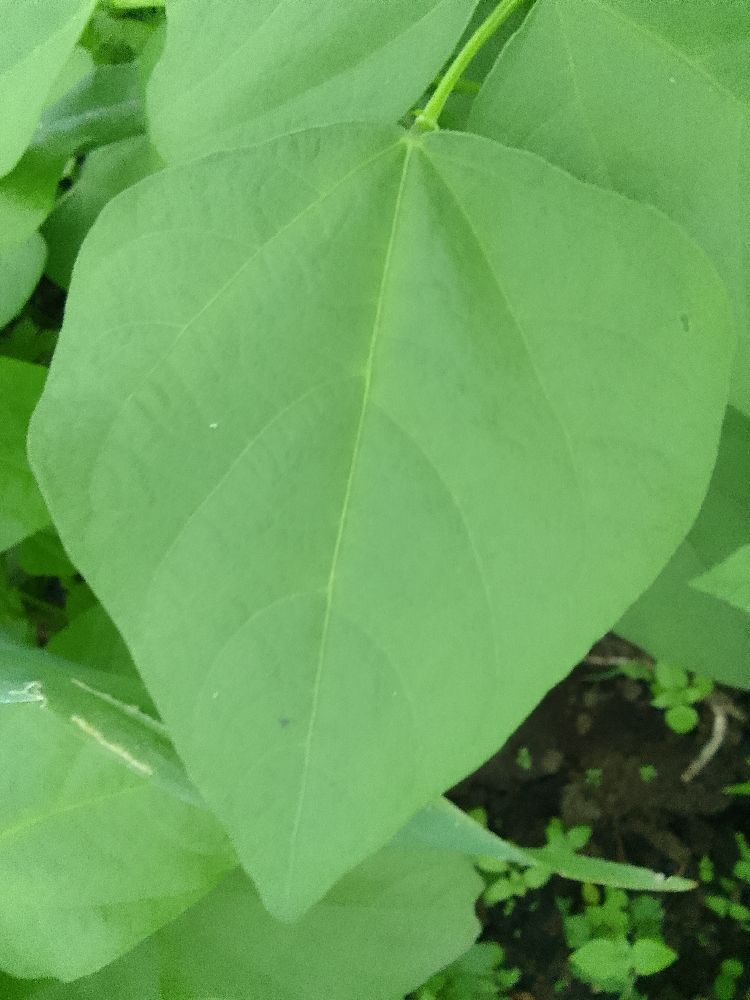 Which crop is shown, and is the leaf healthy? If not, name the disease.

common bean, healthy
